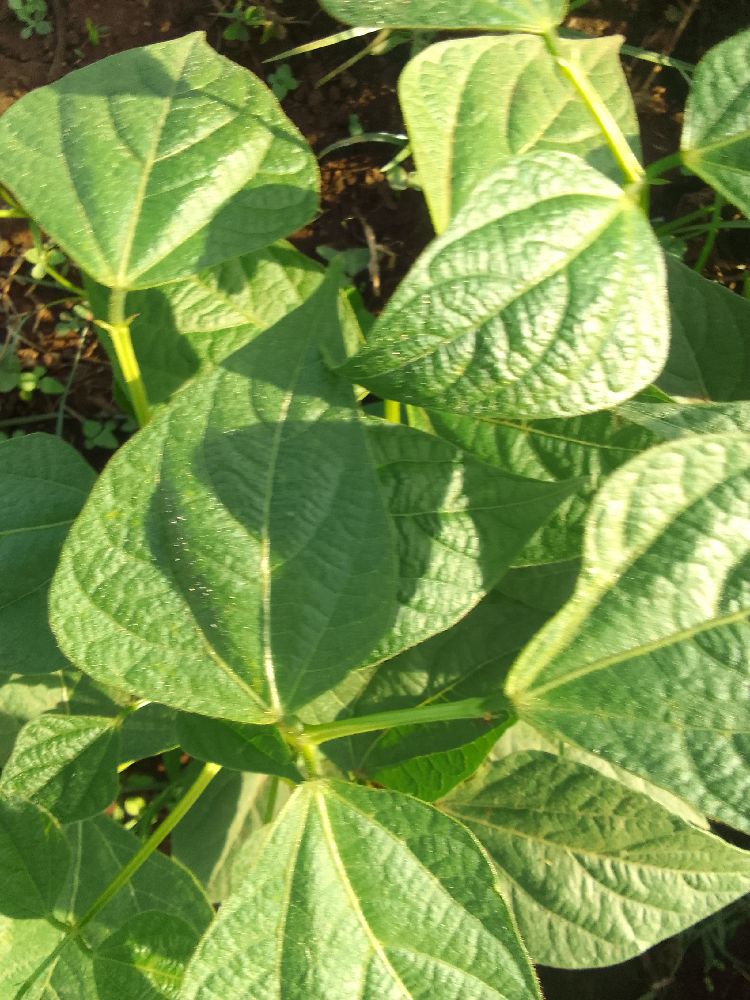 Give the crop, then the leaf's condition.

common bean, healthy
